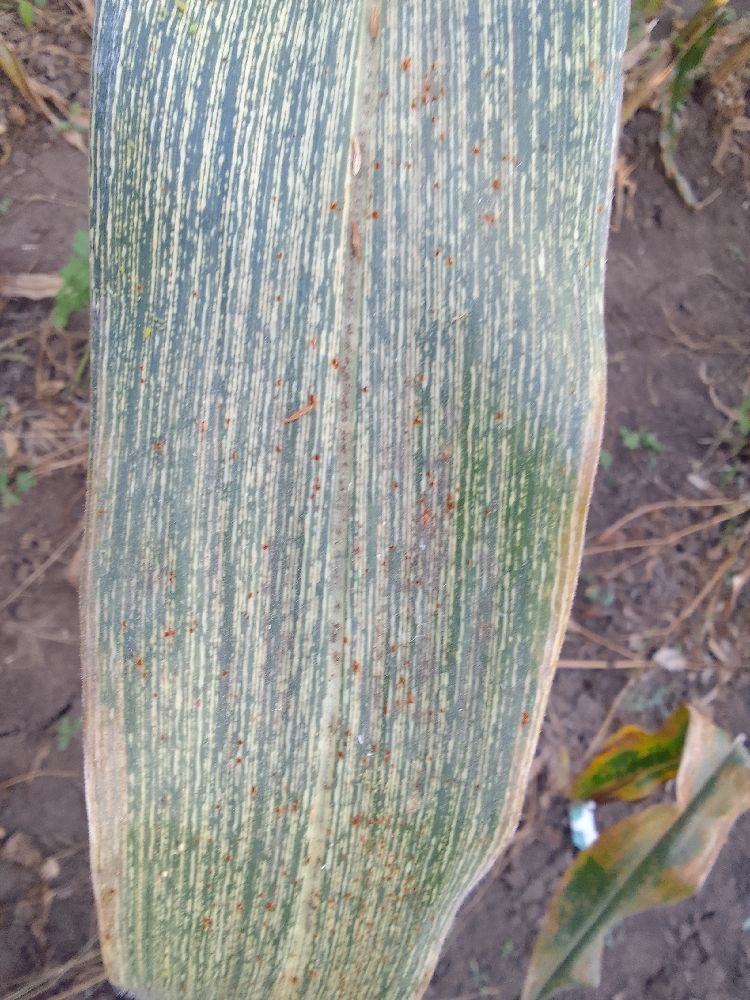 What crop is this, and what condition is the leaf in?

maize, maize streak virus
